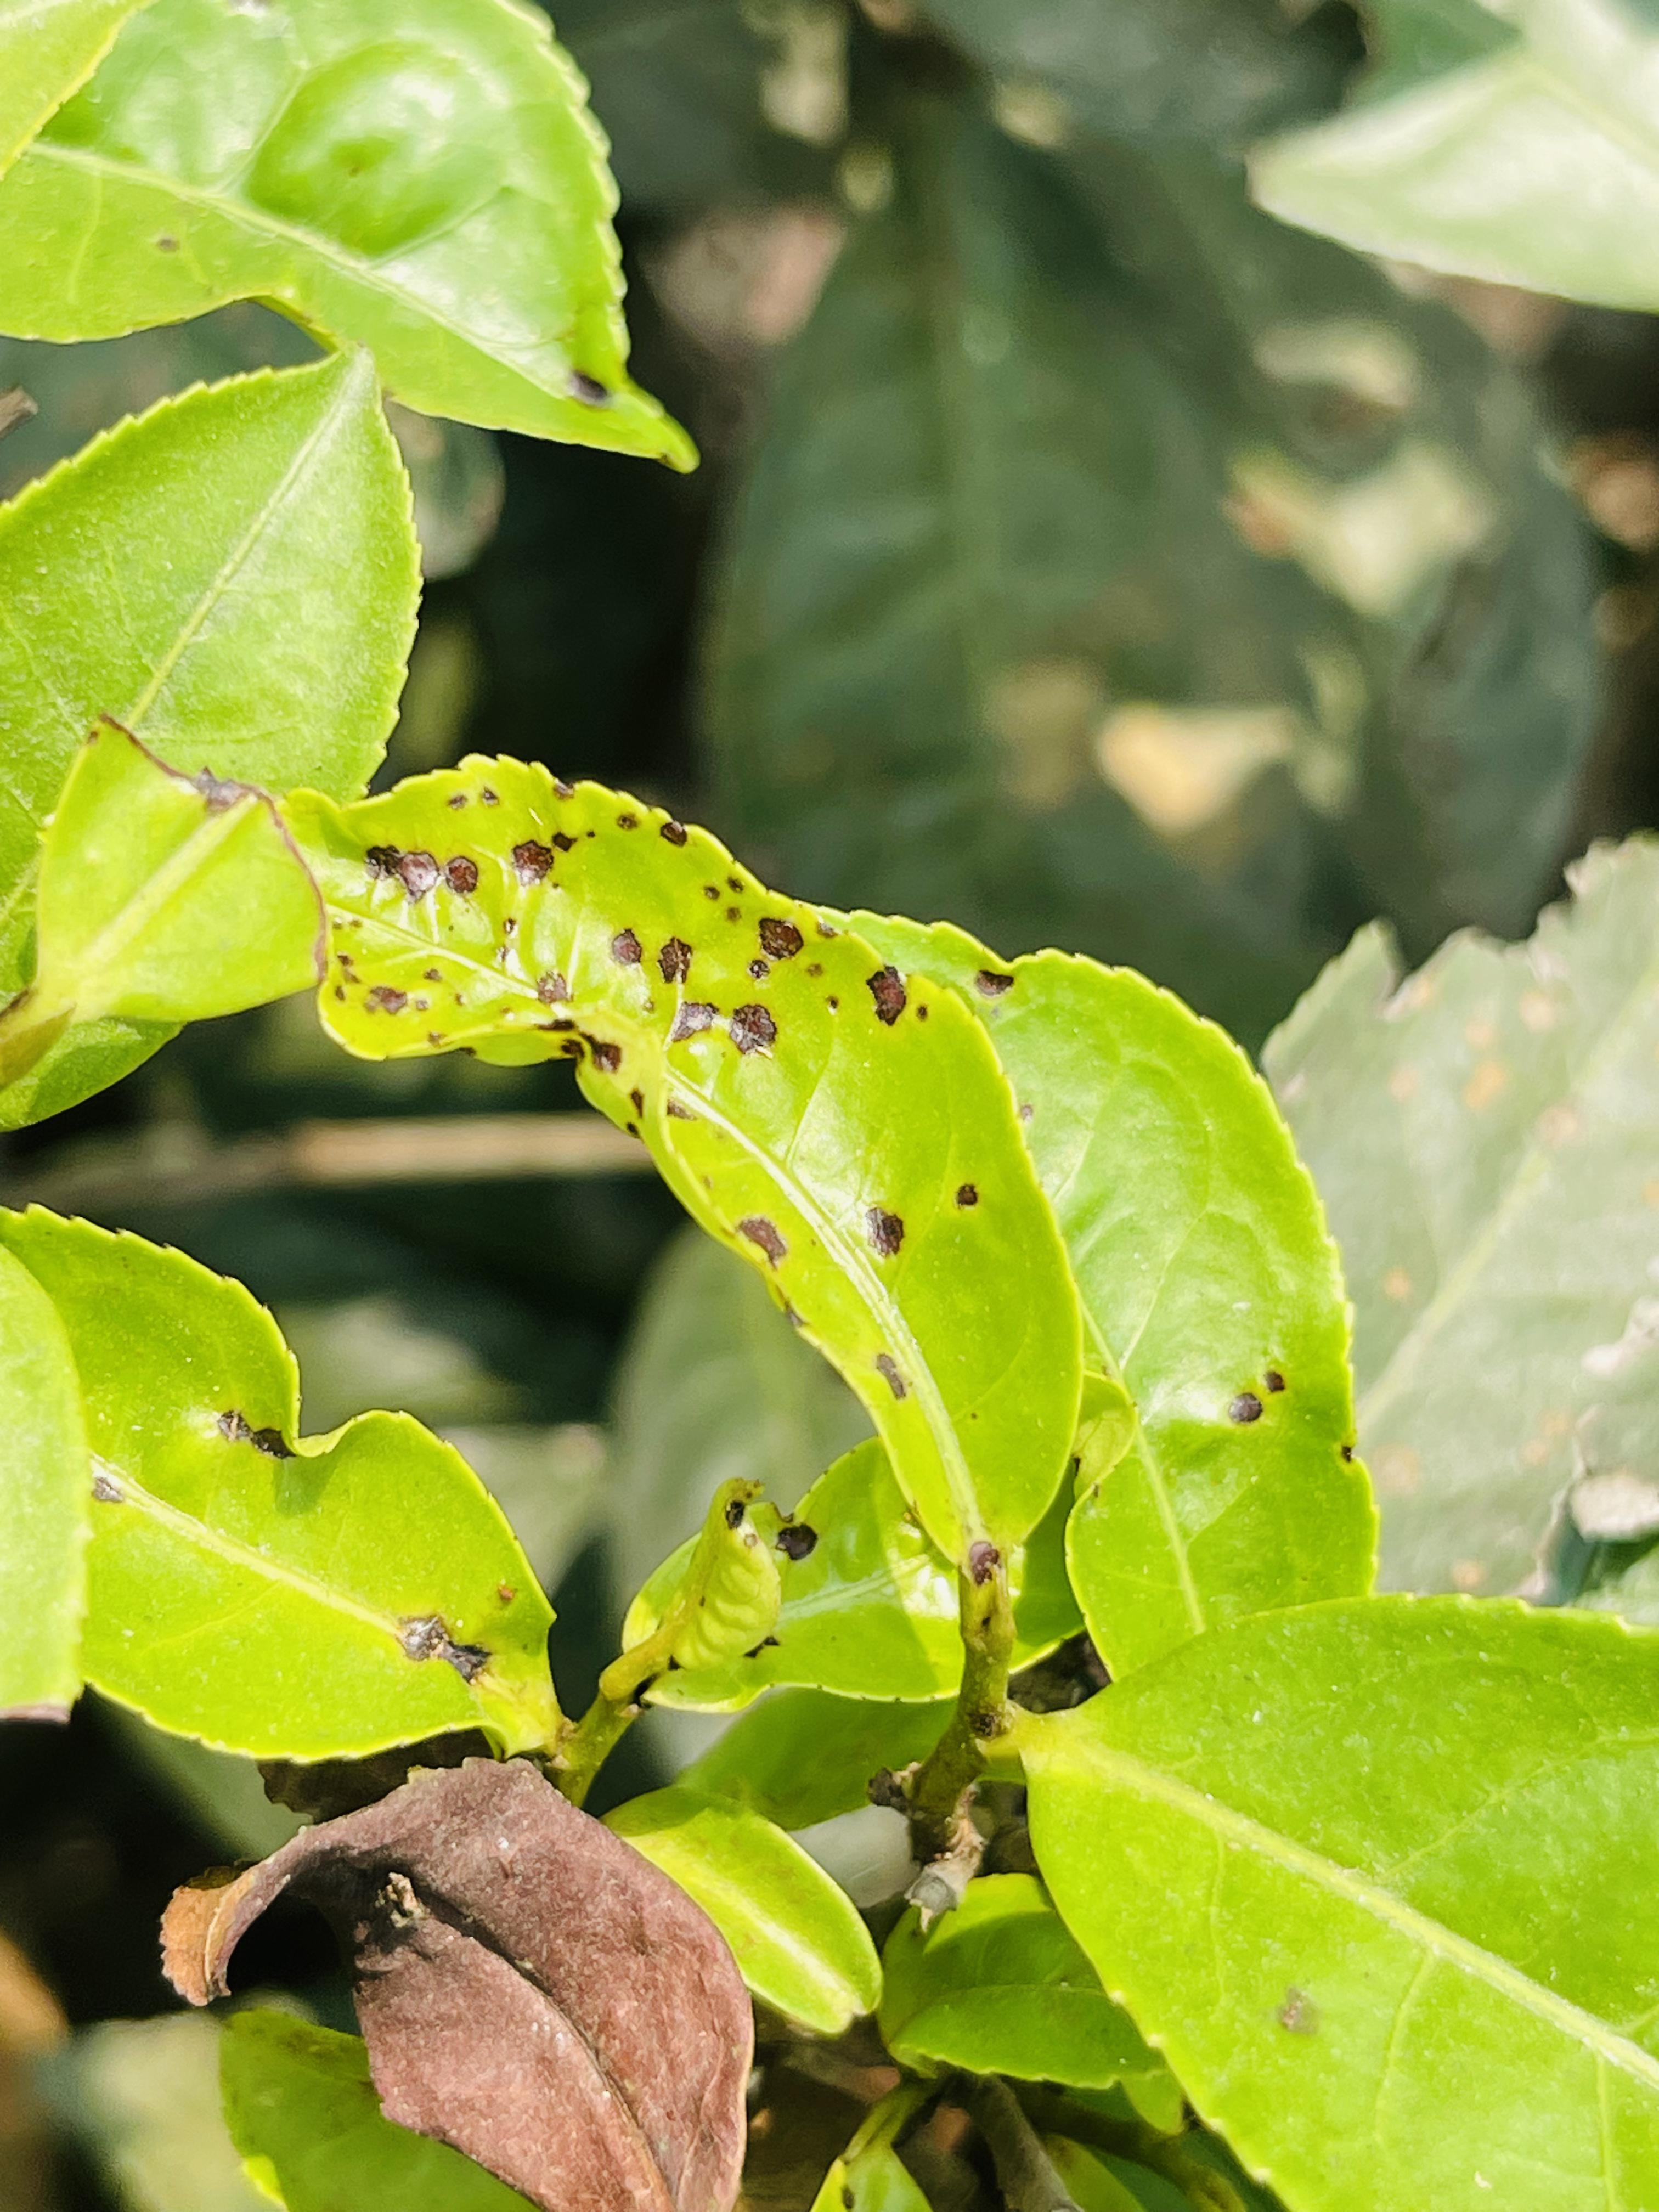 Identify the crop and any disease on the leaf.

tea, helopeltis
